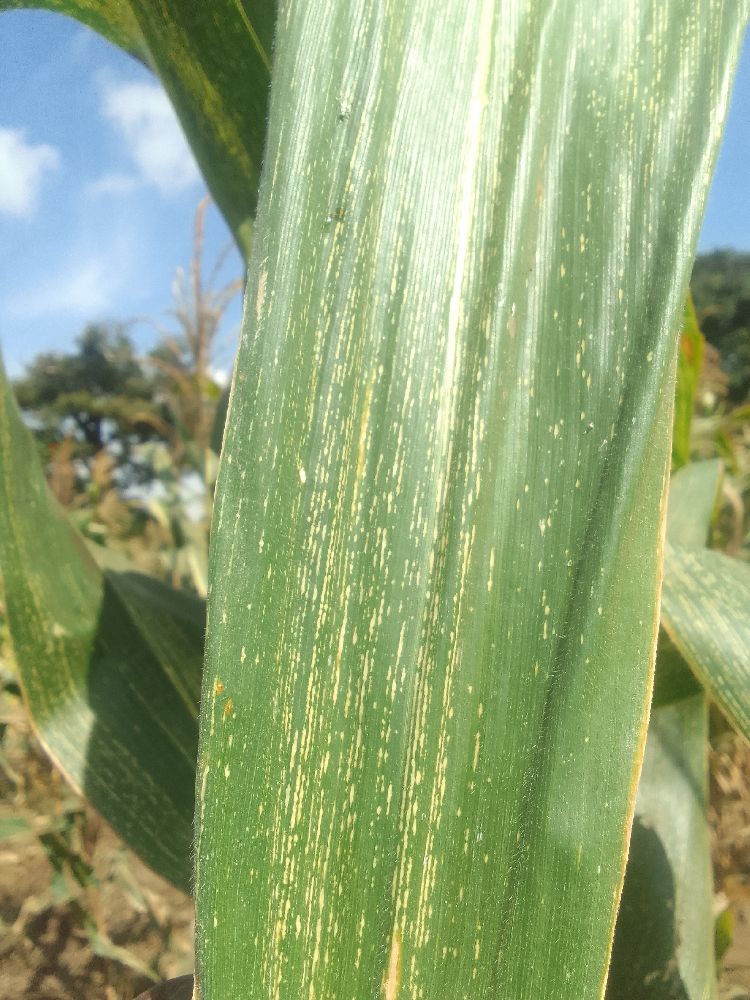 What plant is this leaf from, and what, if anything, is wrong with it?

maize, maize streak virus
